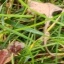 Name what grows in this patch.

grass
